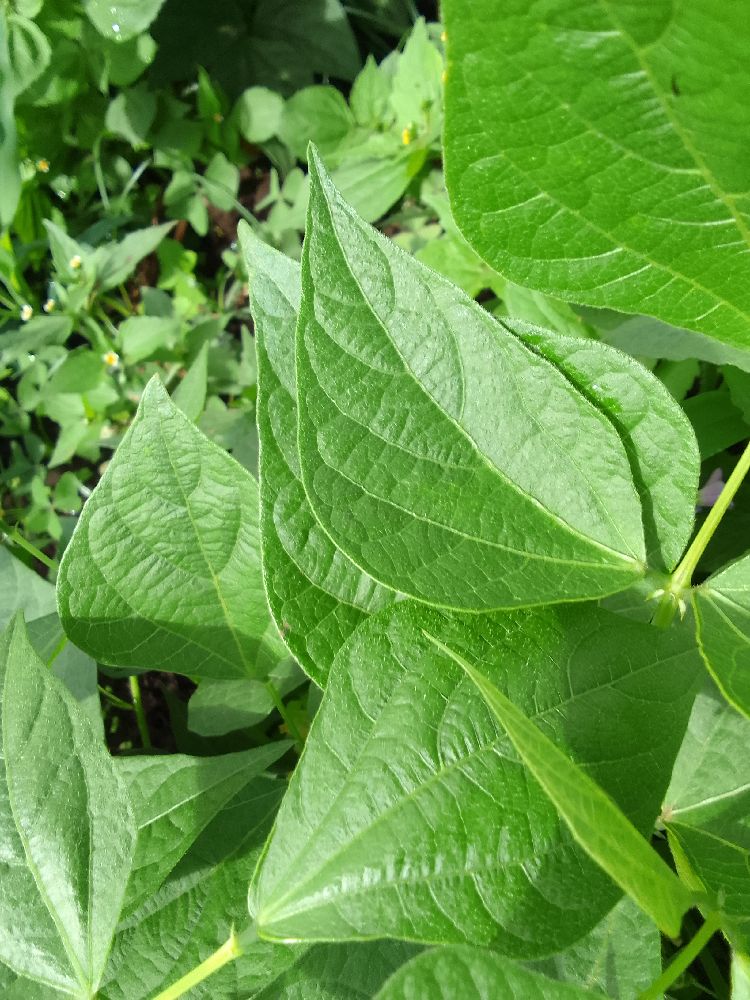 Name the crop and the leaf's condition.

common bean, healthy
